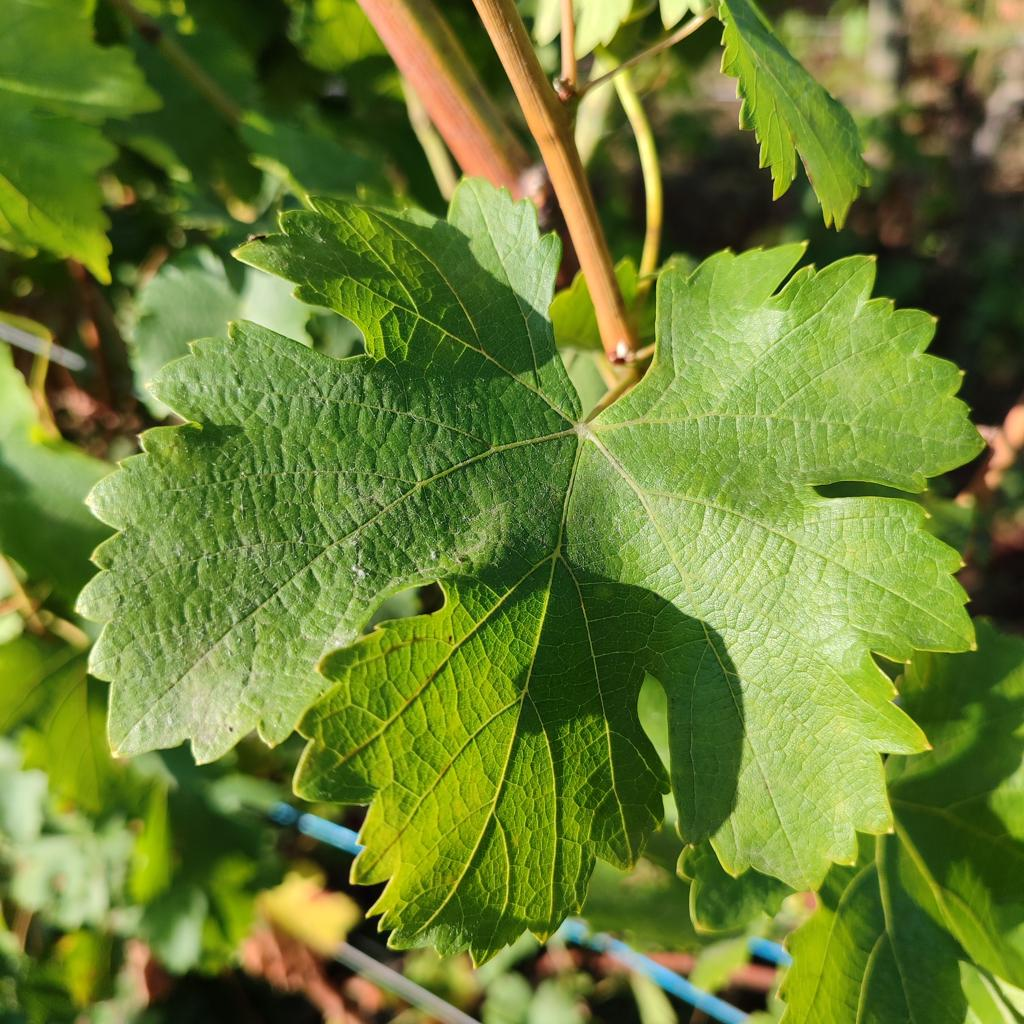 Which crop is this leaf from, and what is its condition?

grapevine, powdery mildew
